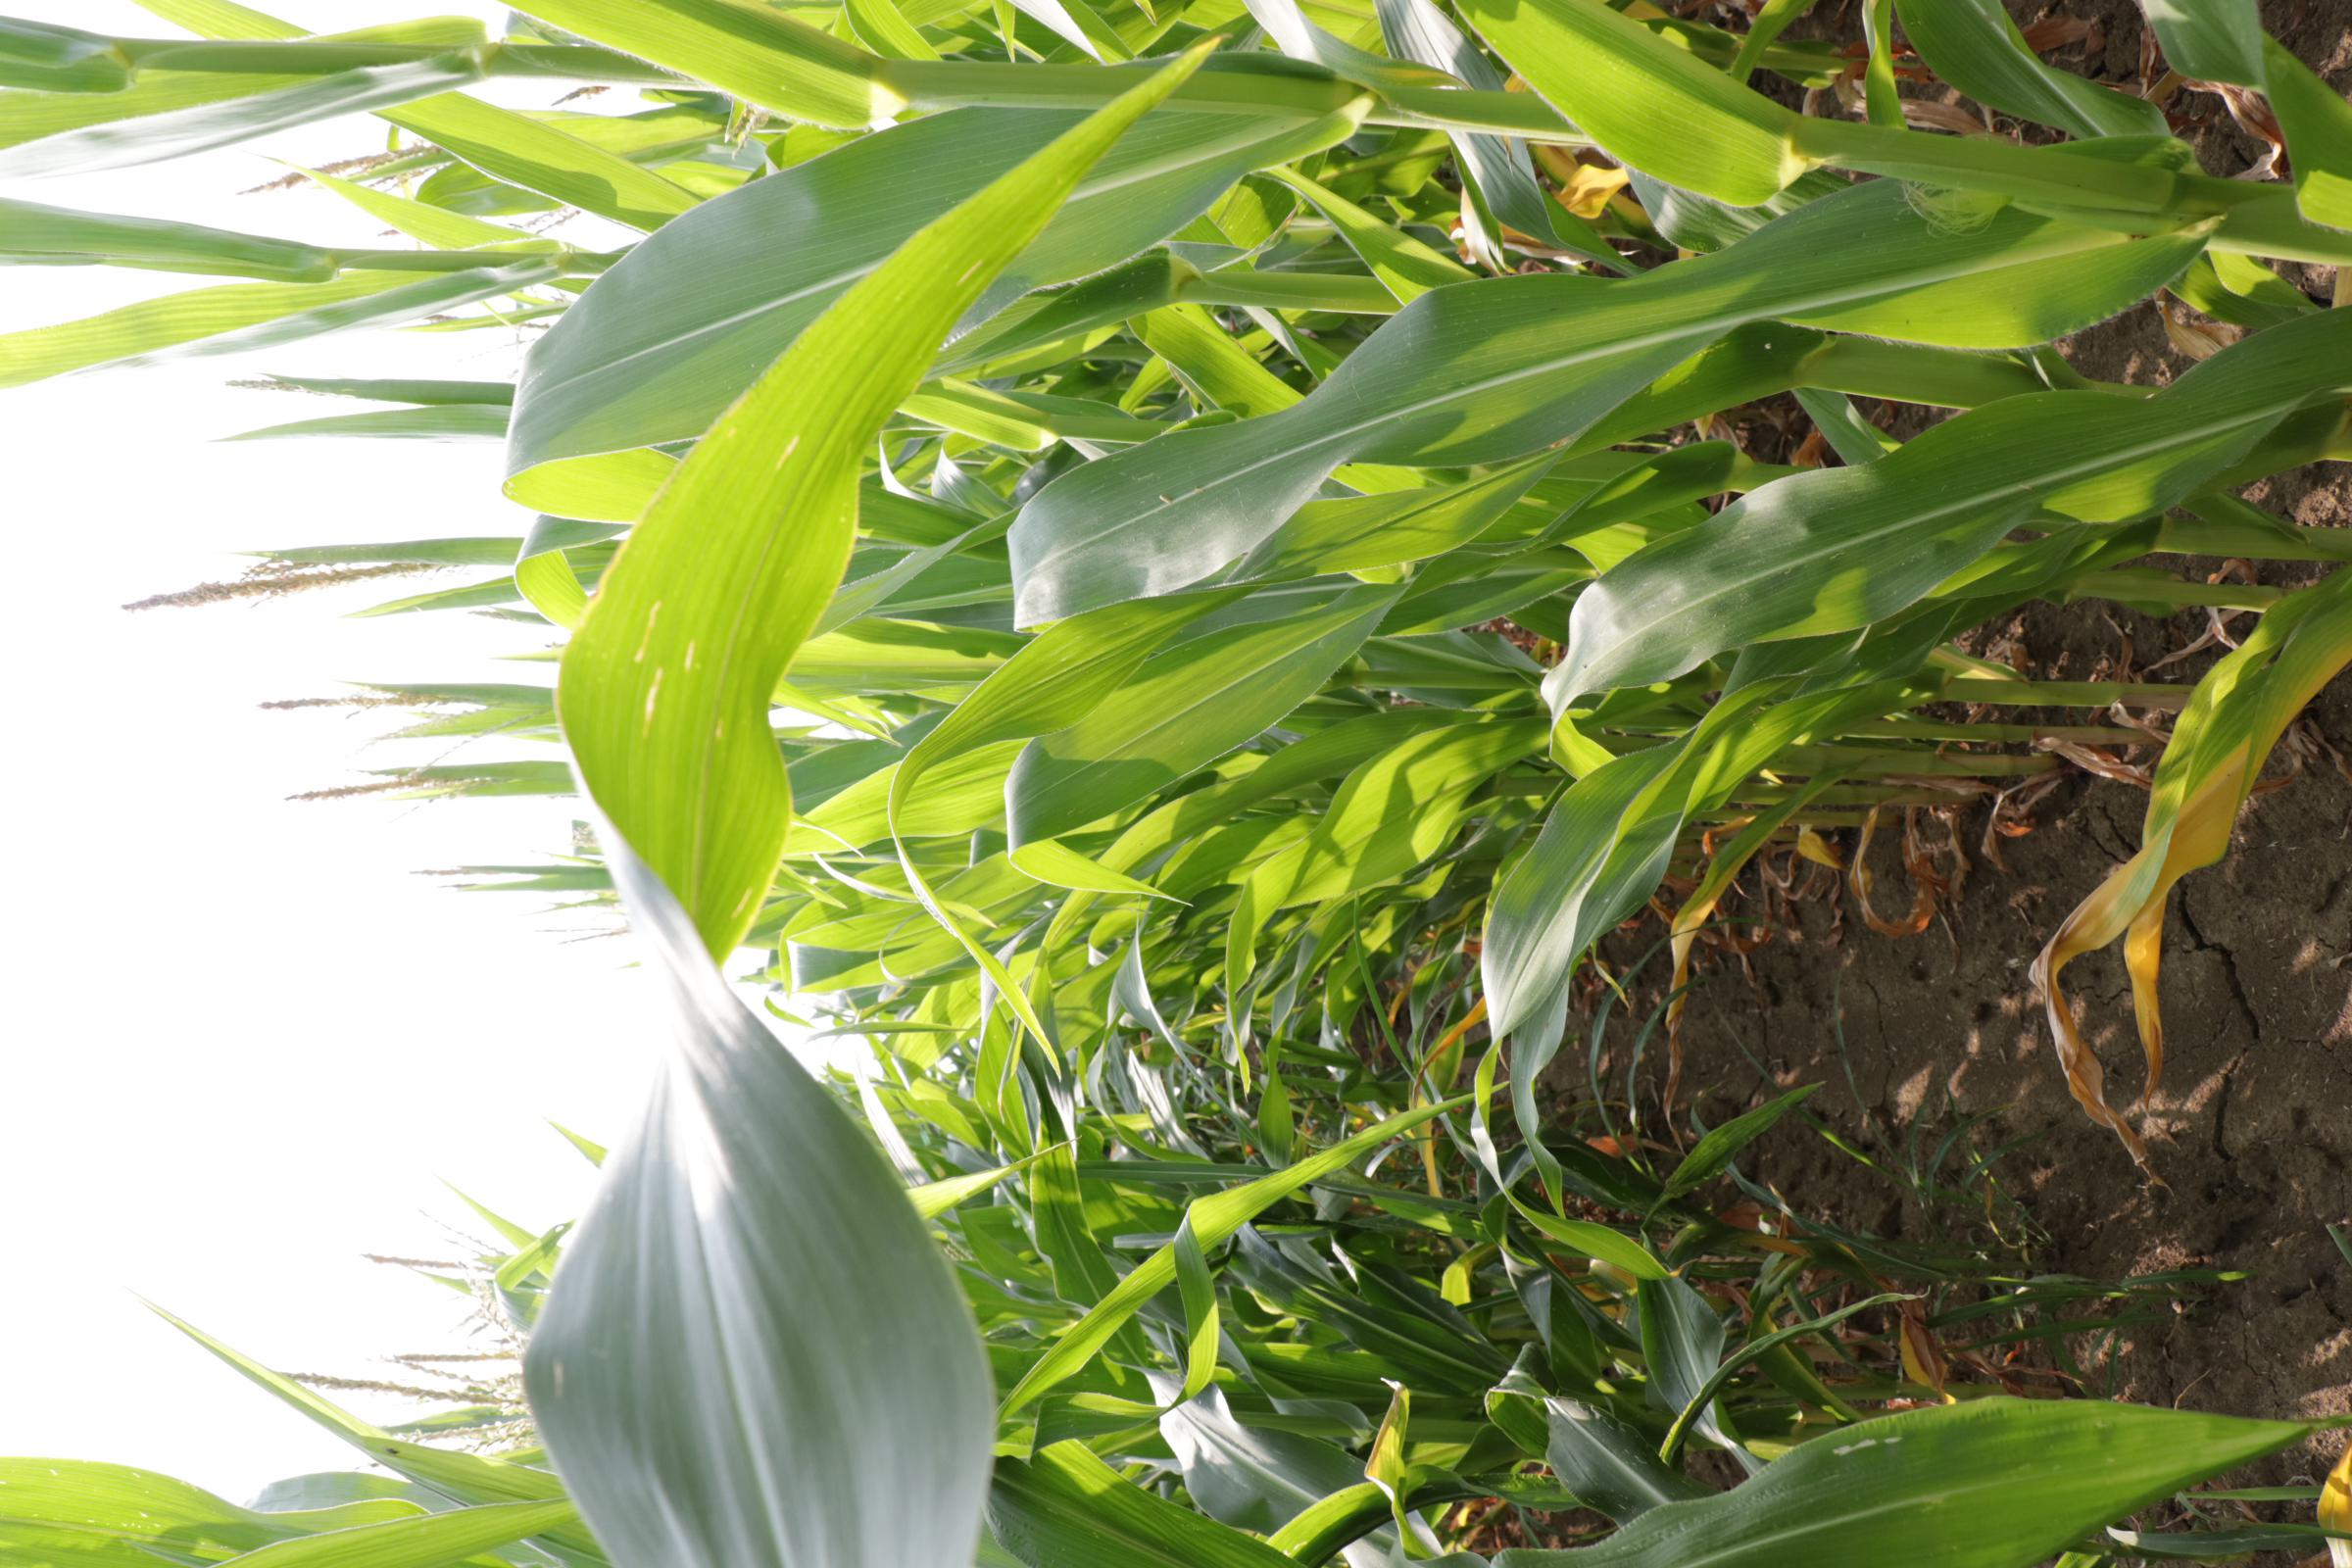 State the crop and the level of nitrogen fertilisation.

maize, full nitrogen fertilisation
